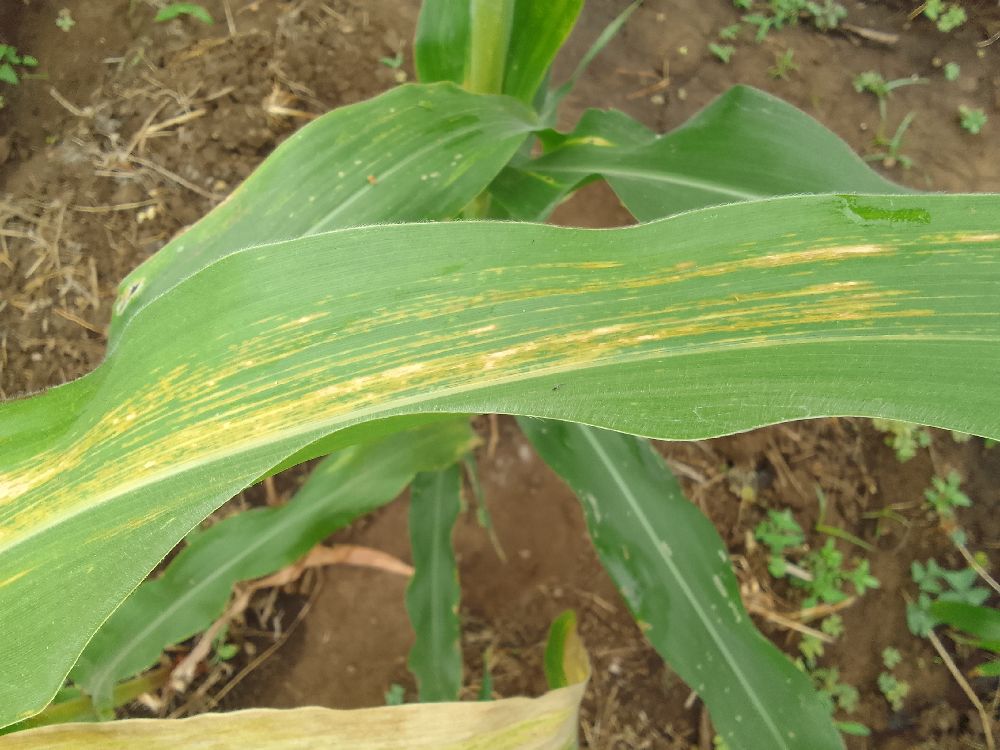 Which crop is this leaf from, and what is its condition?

maize, maize lethal necrosis
